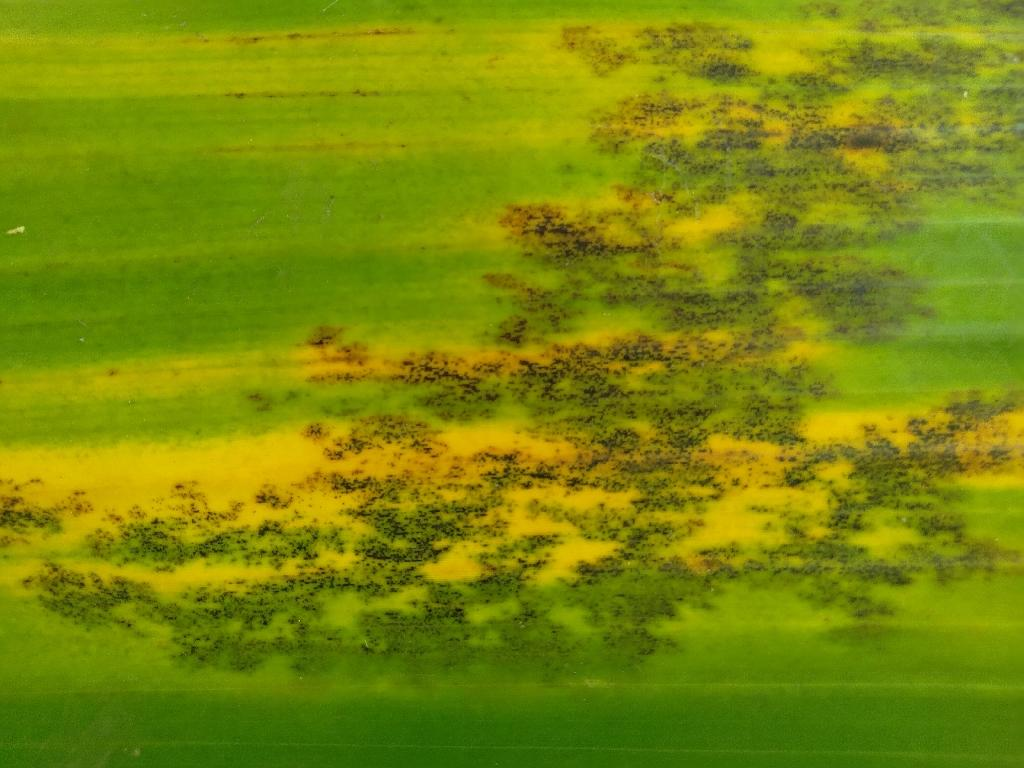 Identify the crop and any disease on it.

banana, black sigatoka
